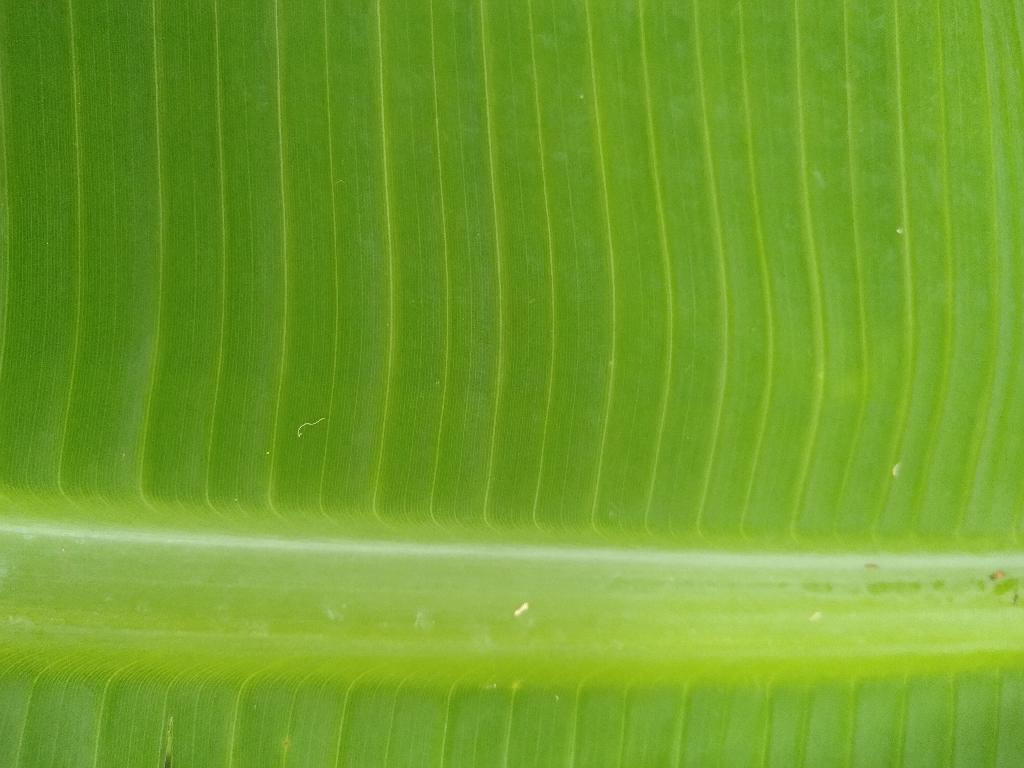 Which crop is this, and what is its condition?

banana, healthy
